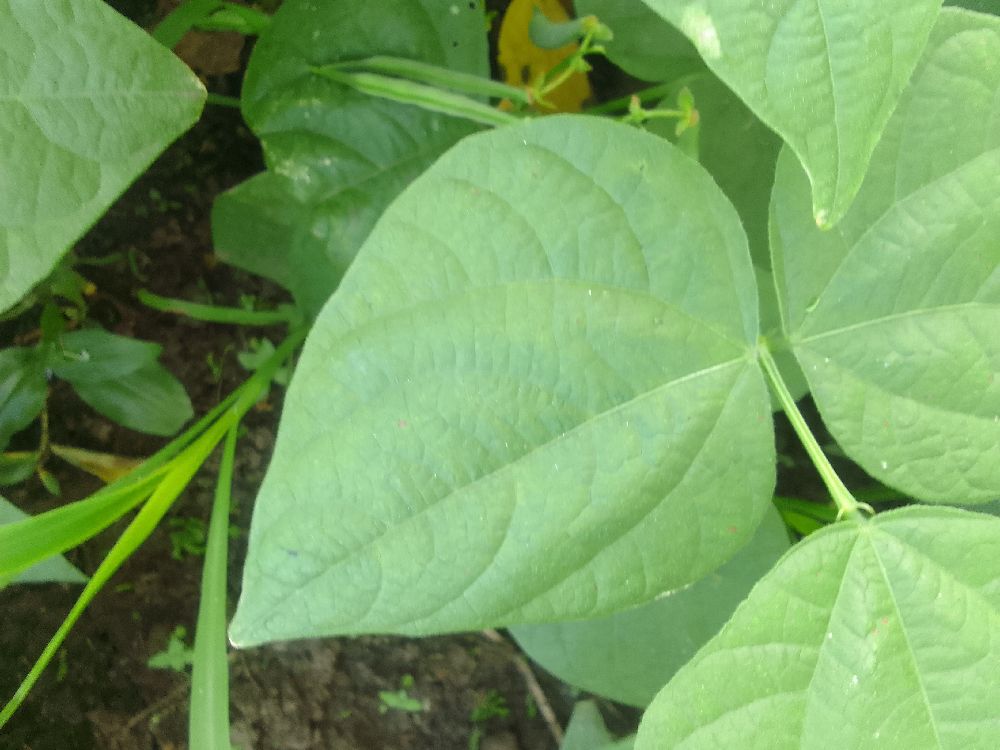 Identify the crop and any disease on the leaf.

common bean, healthy
